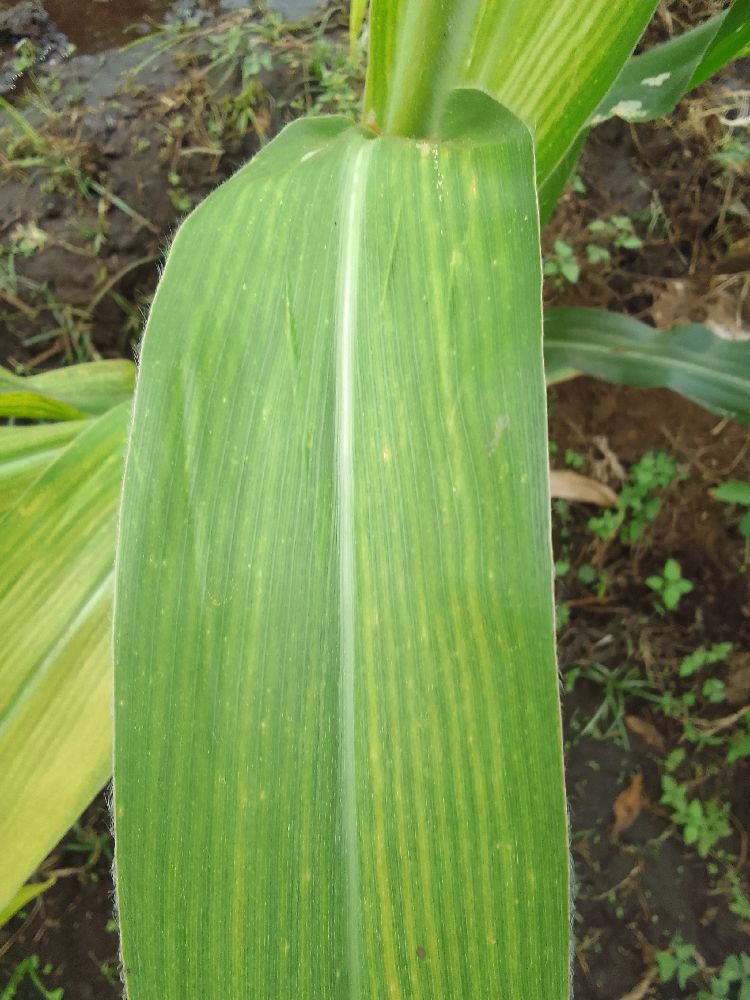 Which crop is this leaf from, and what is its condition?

maize, maize lethal necrosis
